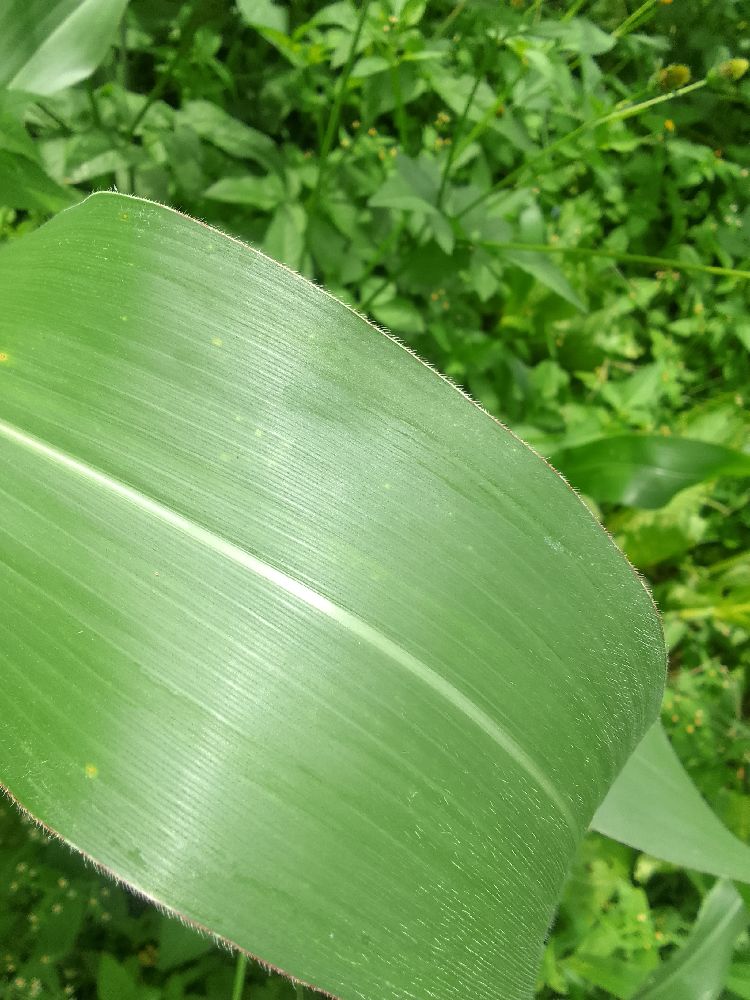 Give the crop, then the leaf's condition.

maize, healthy
